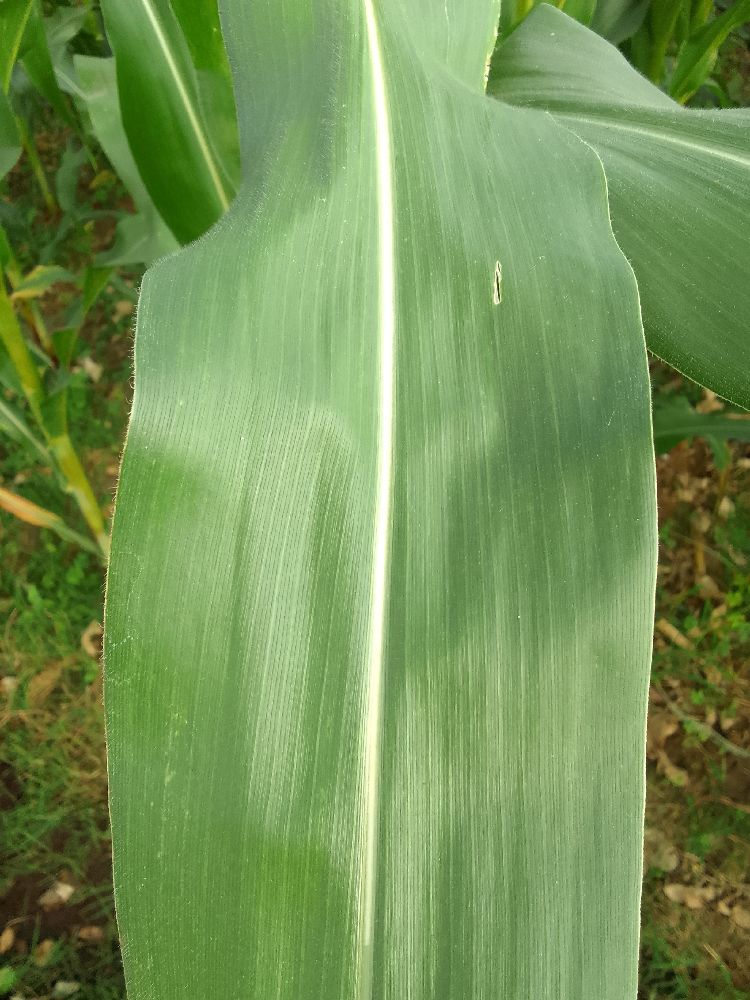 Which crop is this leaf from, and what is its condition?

maize, healthy
